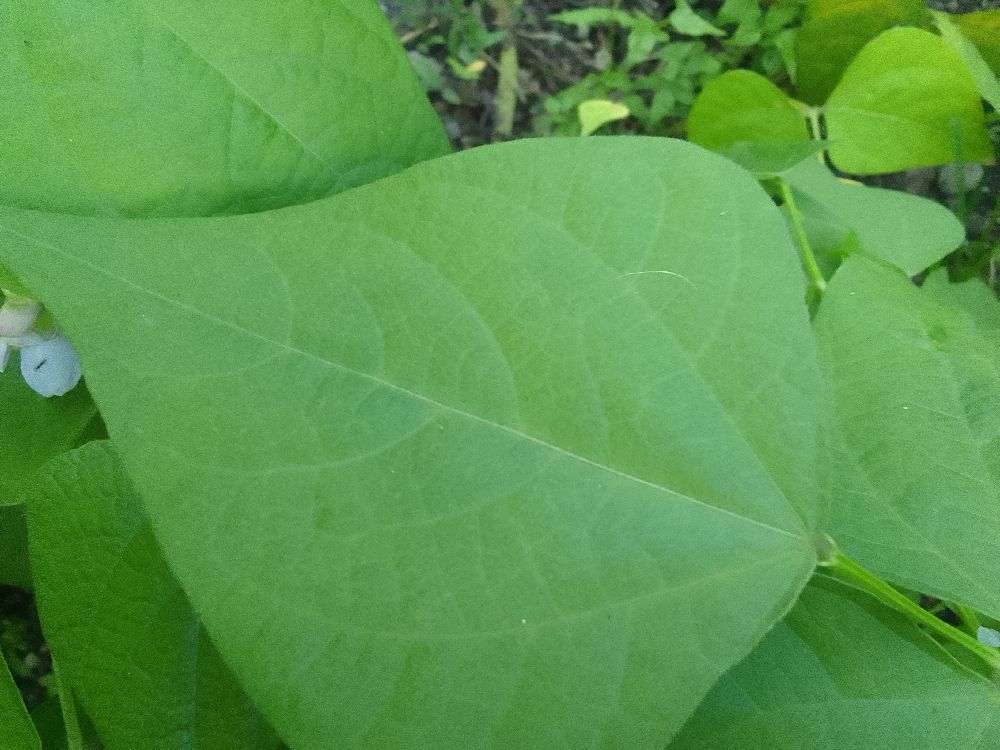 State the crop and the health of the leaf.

common bean, healthy
